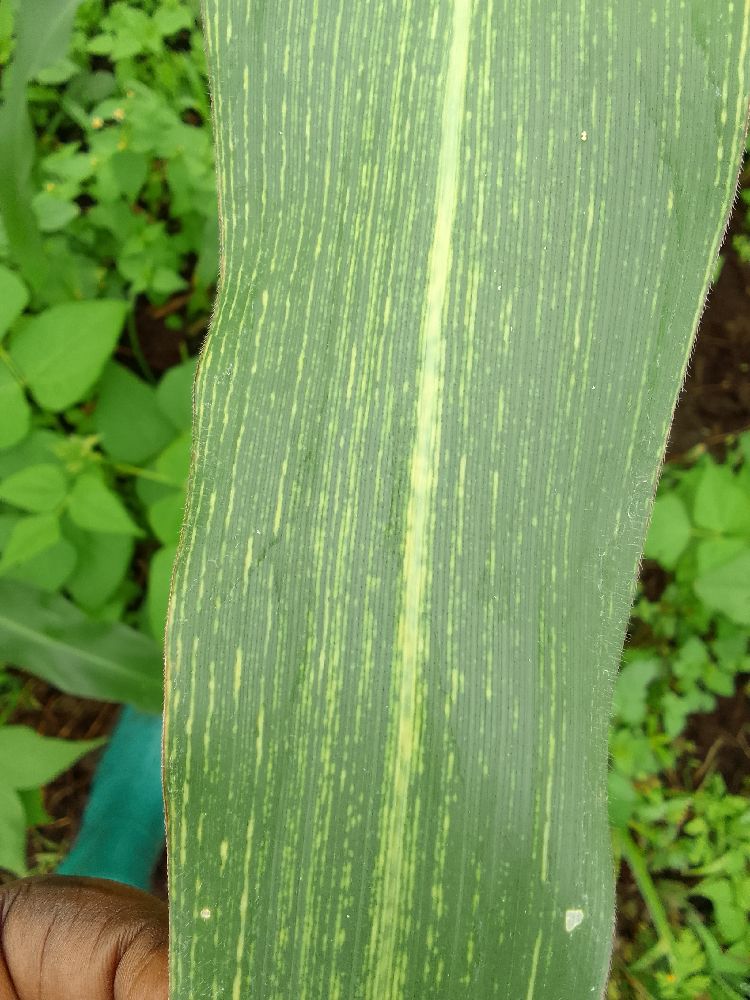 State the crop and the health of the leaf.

maize, maize streak virus
